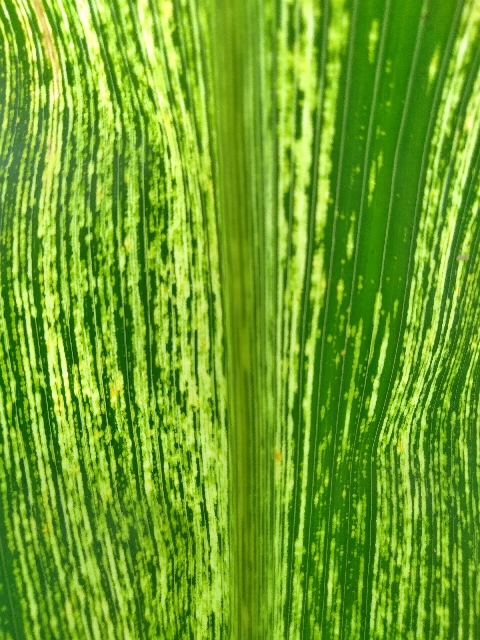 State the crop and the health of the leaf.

maize, maize streak virus
